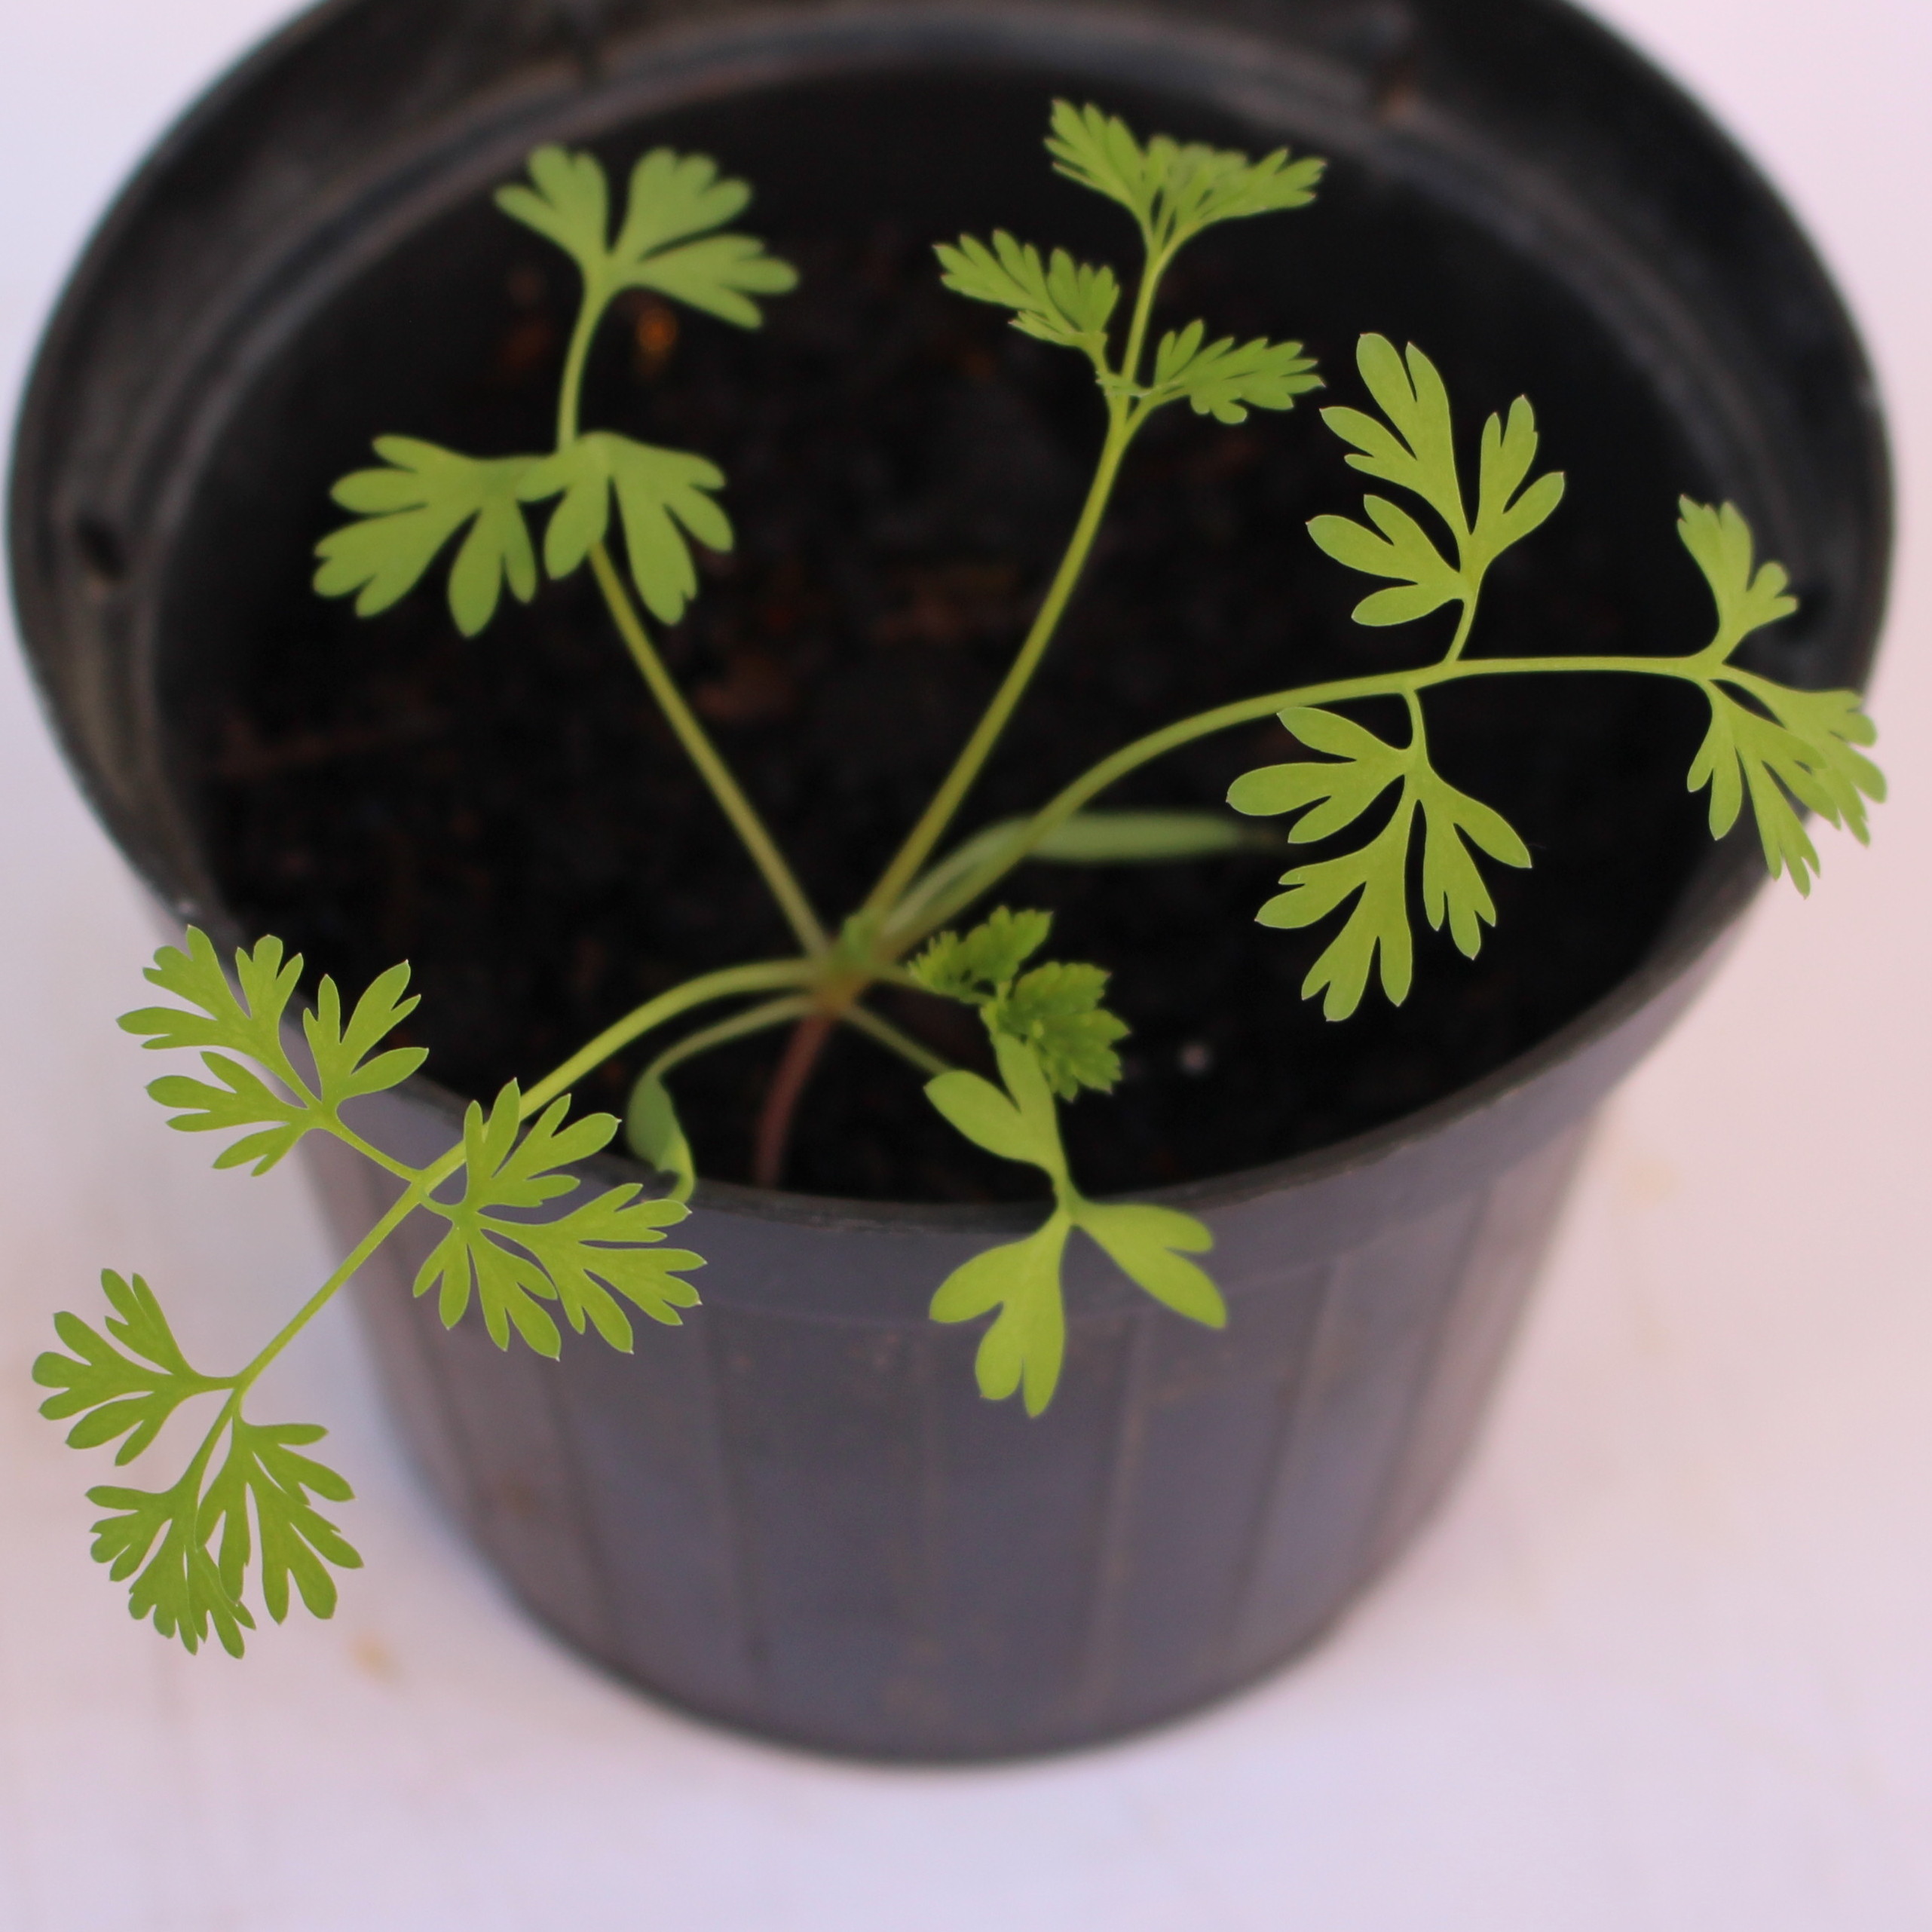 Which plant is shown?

Fumaria officinalis
